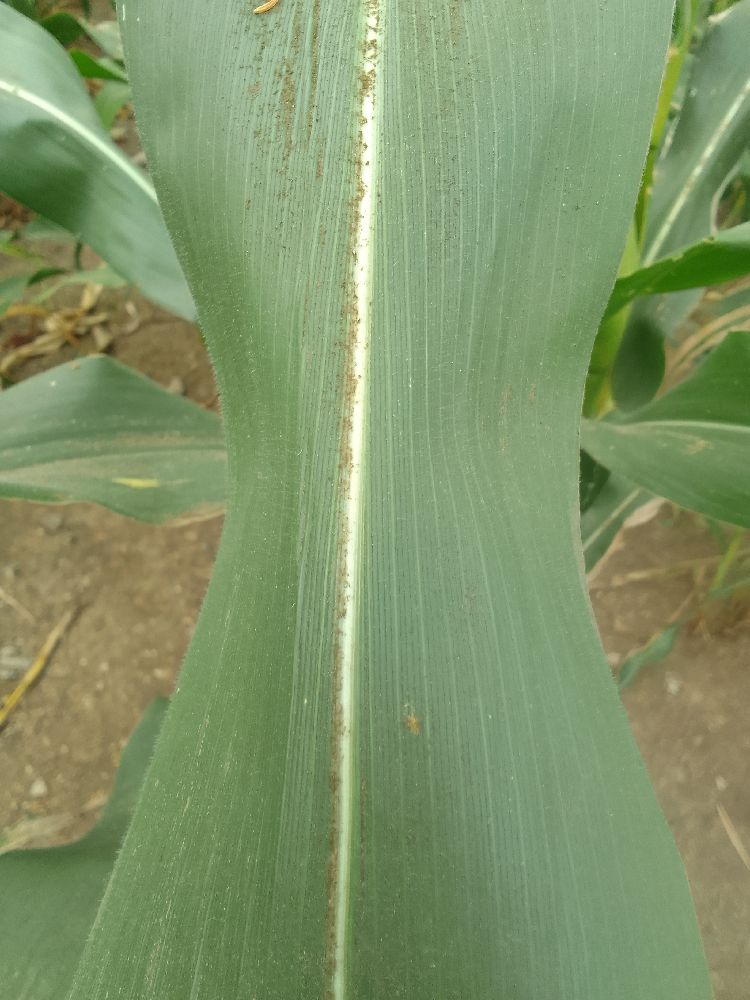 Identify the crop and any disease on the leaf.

maize, healthy
